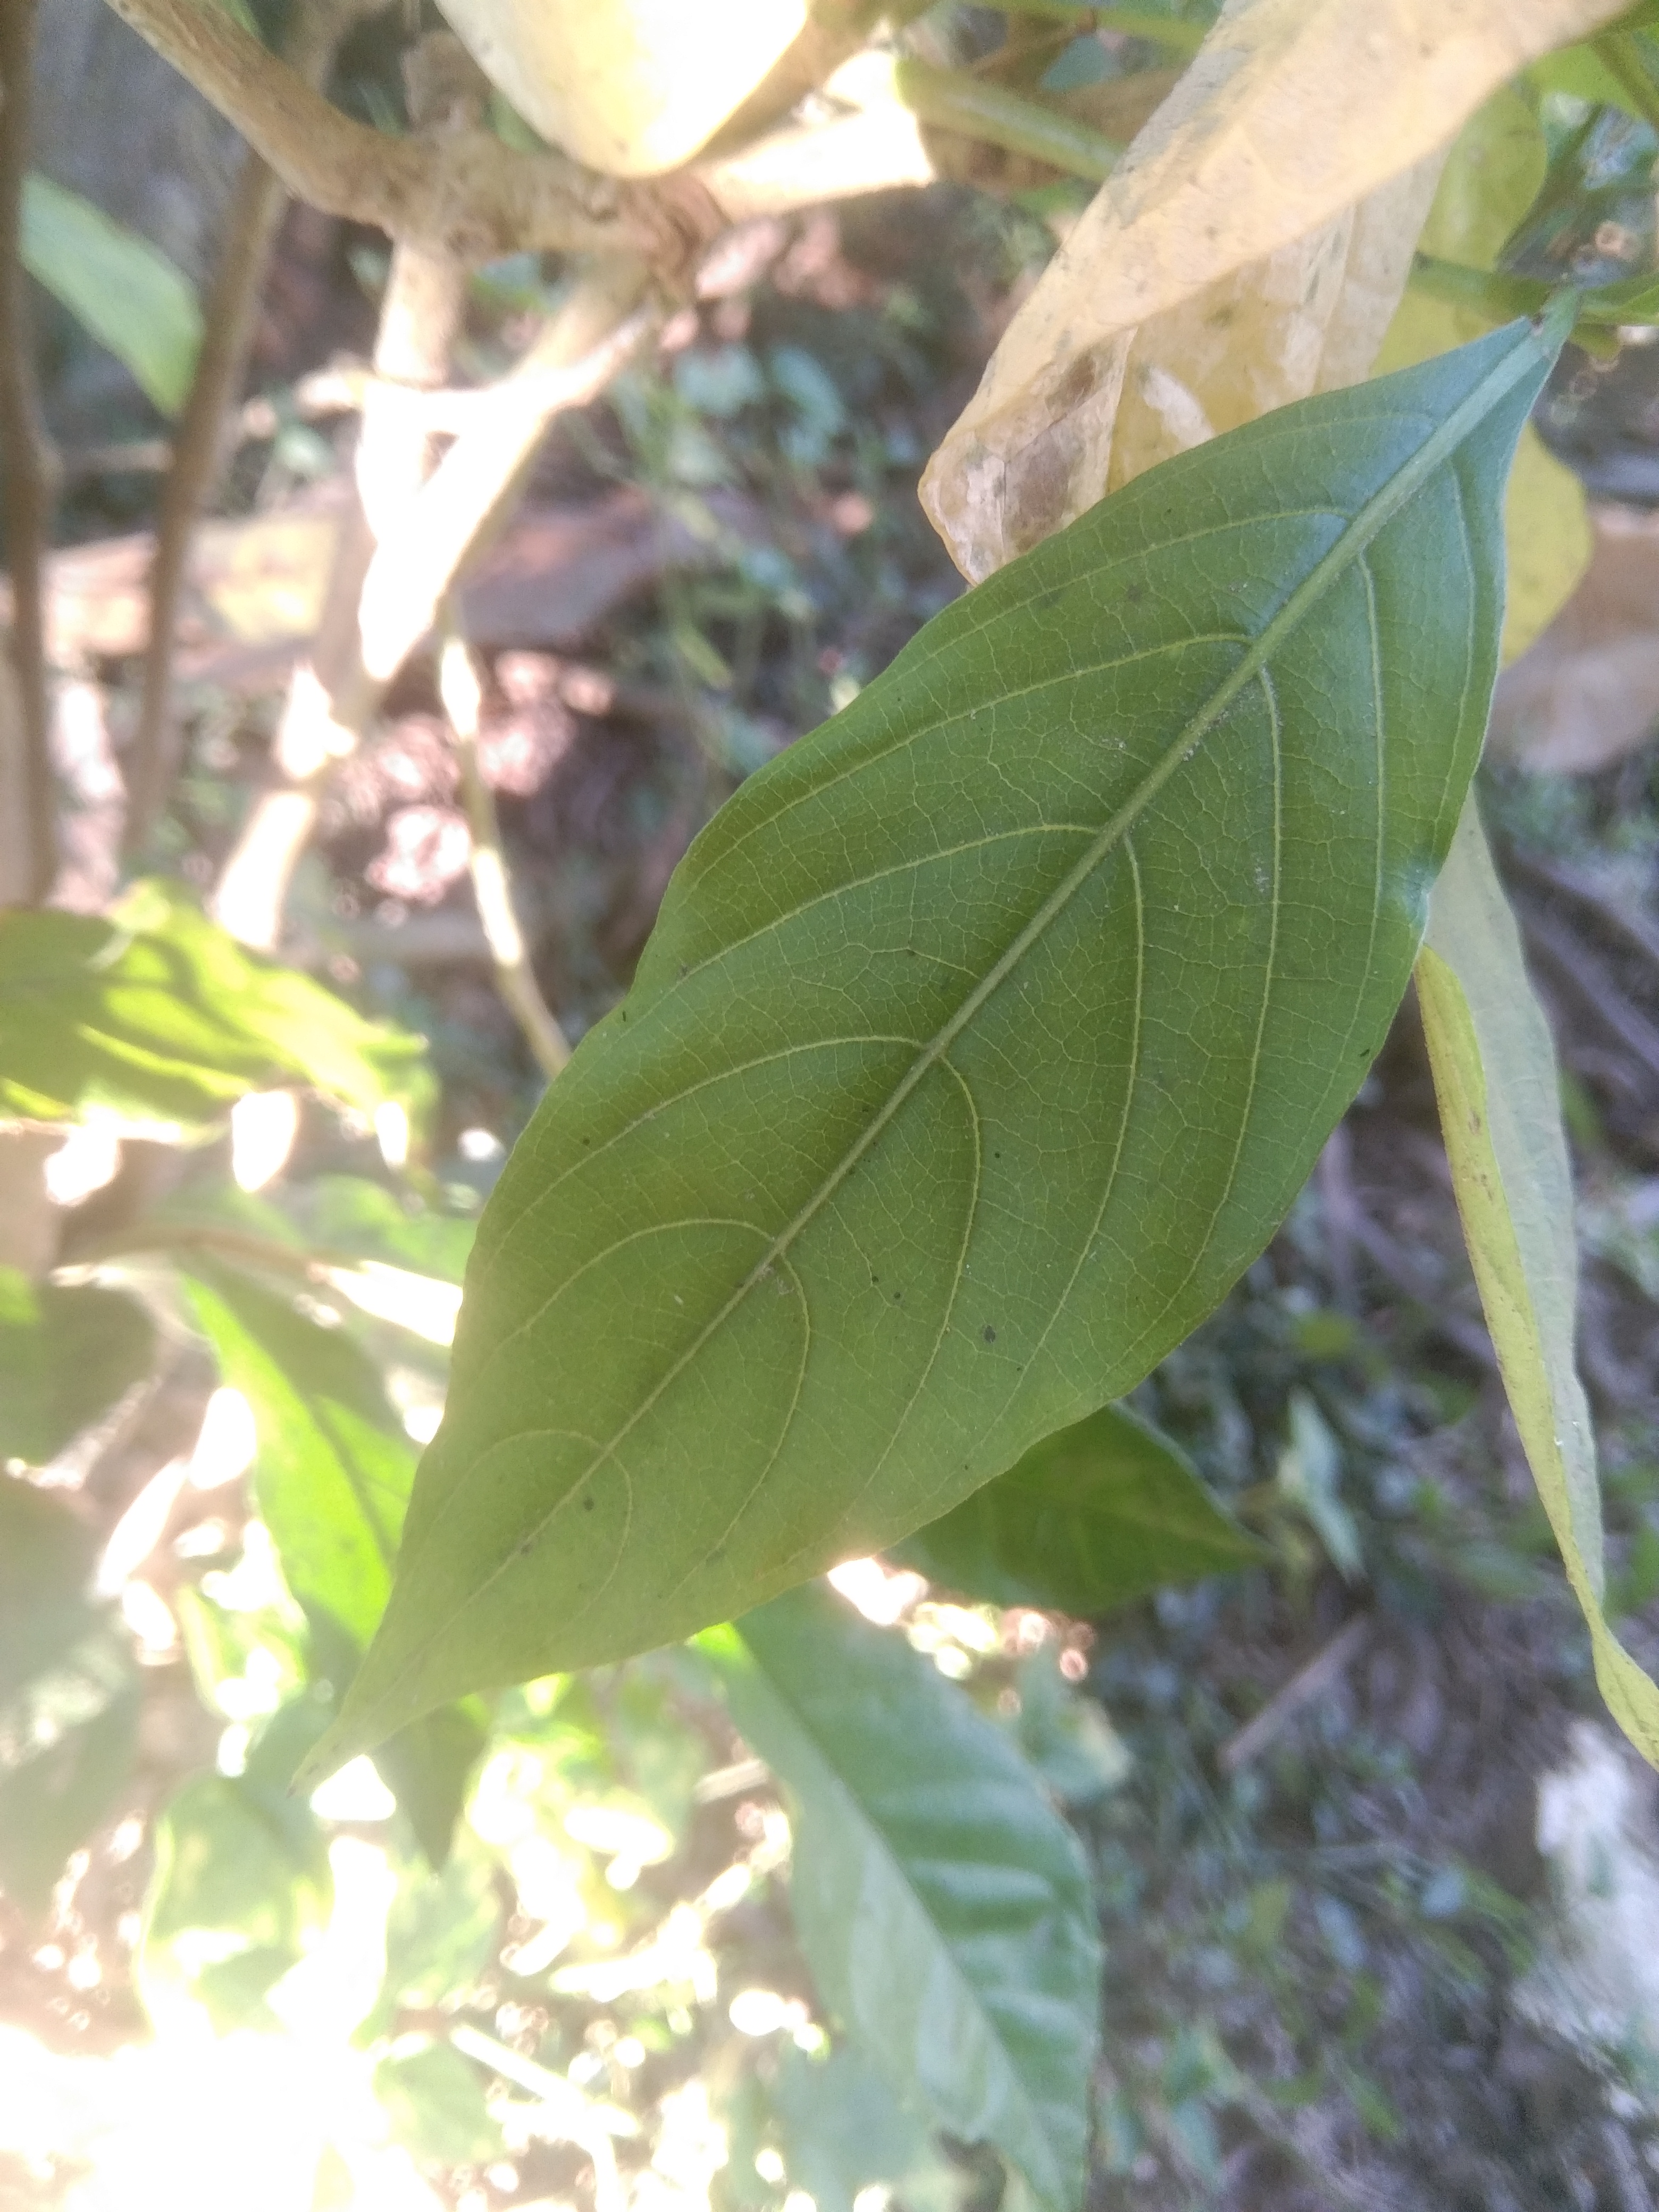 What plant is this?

vasaka
